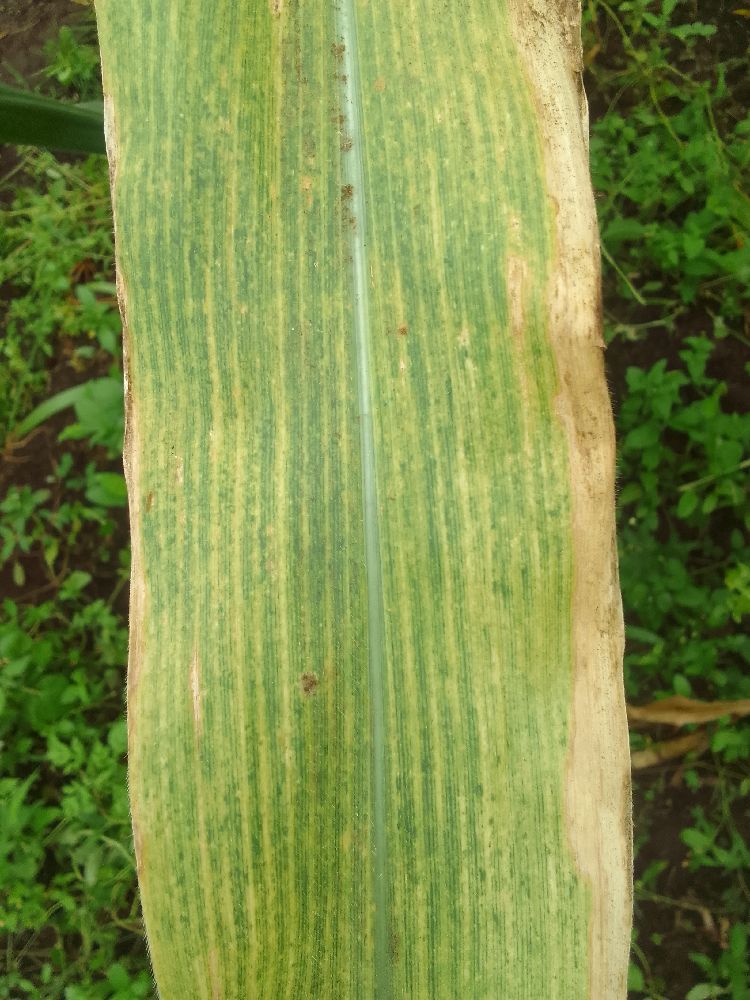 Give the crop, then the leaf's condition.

maize, maize lethal necrosis
